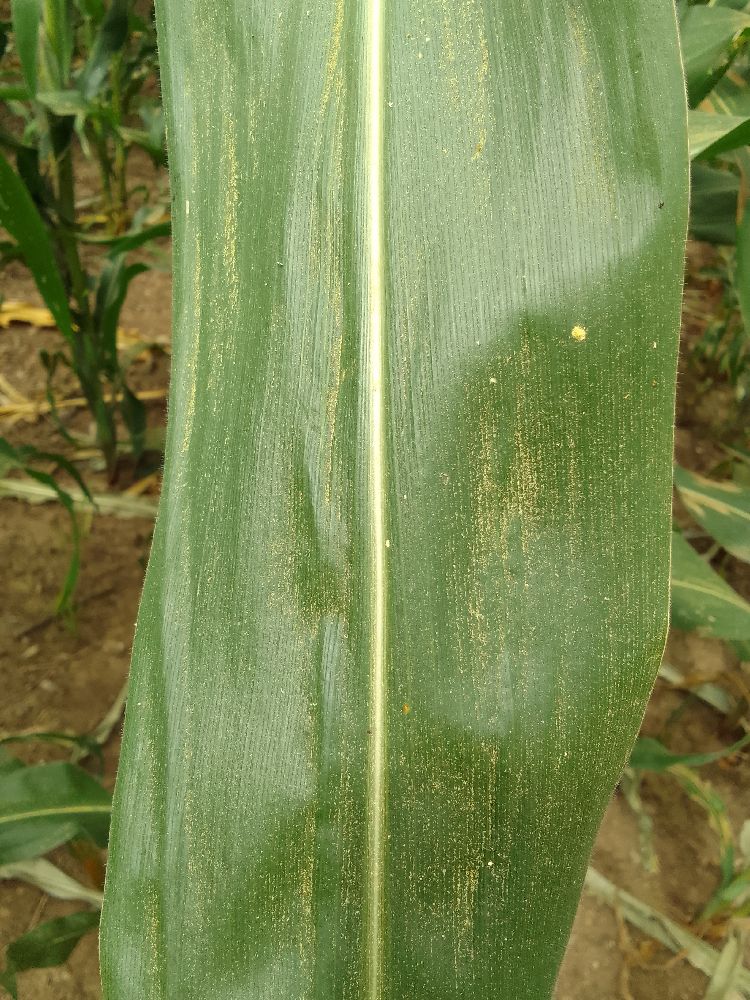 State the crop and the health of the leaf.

maize, healthy
